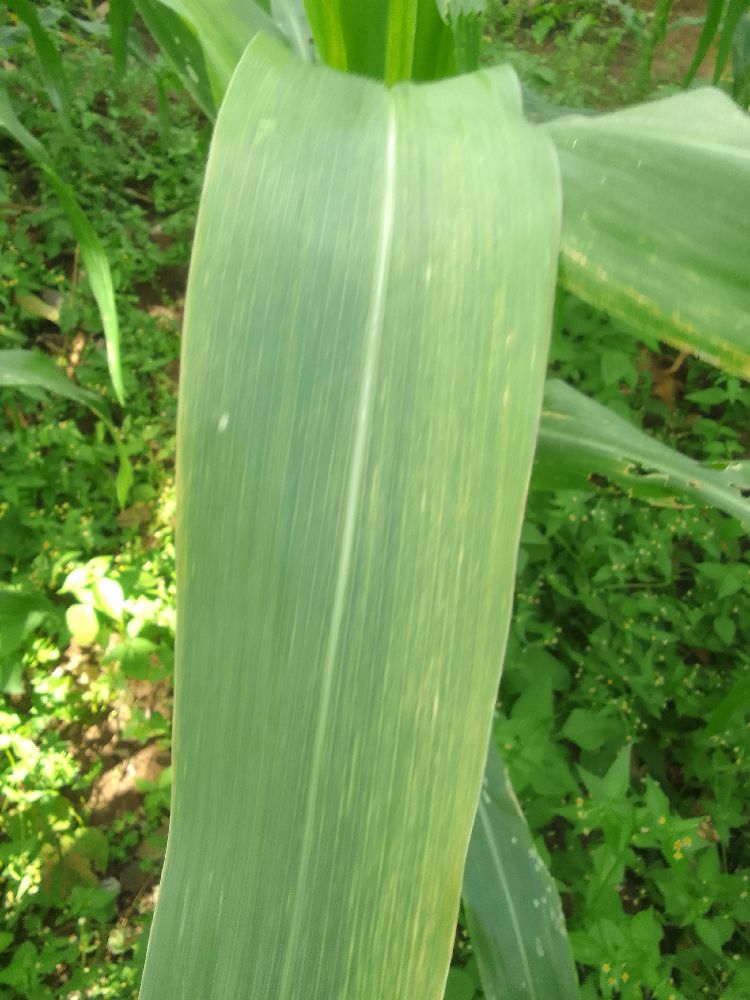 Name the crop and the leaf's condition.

maize, maize lethal necrosis
